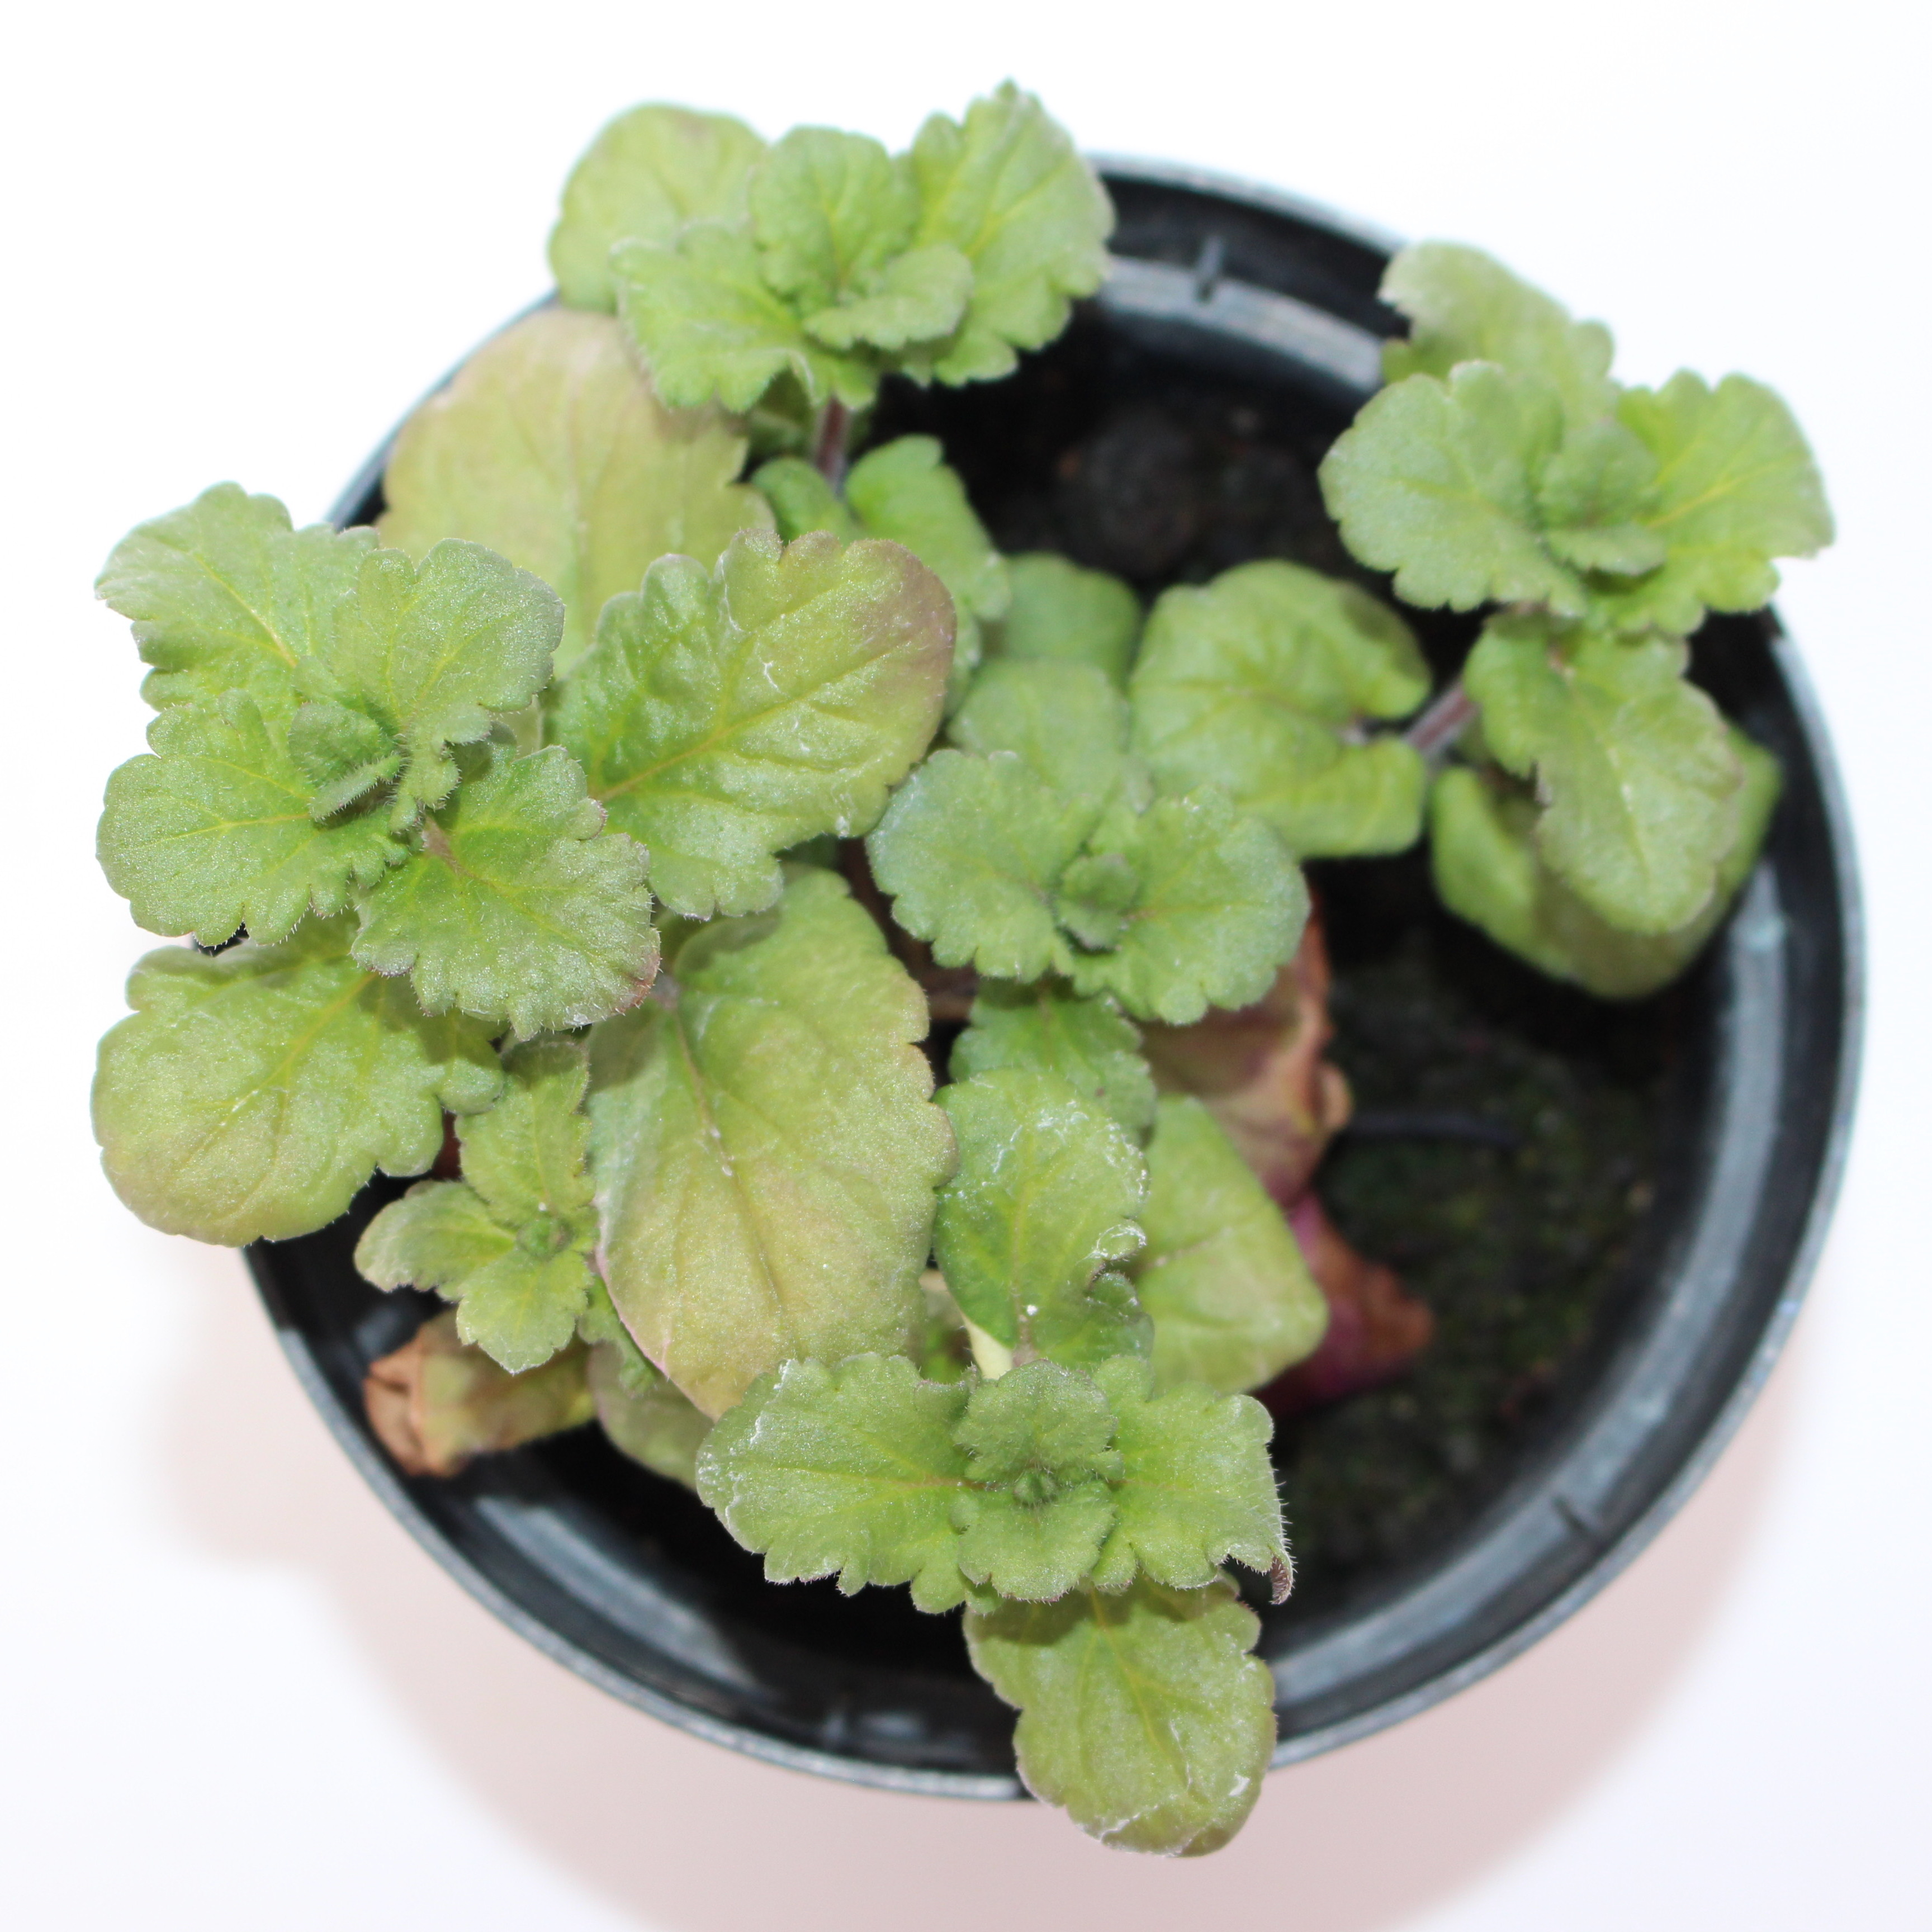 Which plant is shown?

Veronica persica
